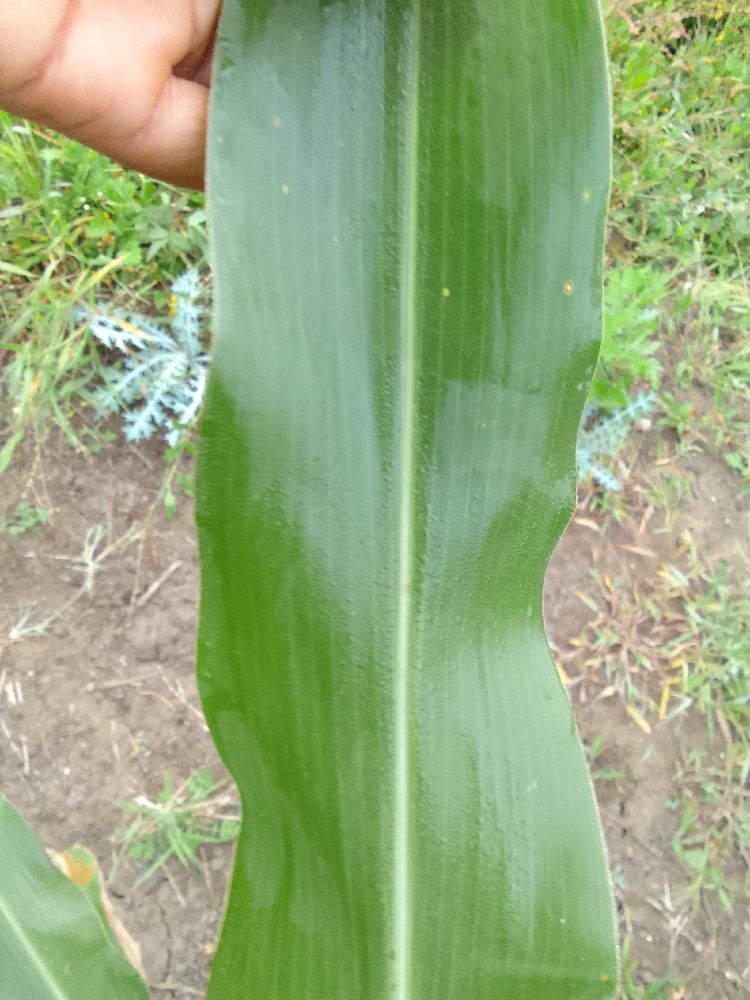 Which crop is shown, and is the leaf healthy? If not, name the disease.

maize, healthy
